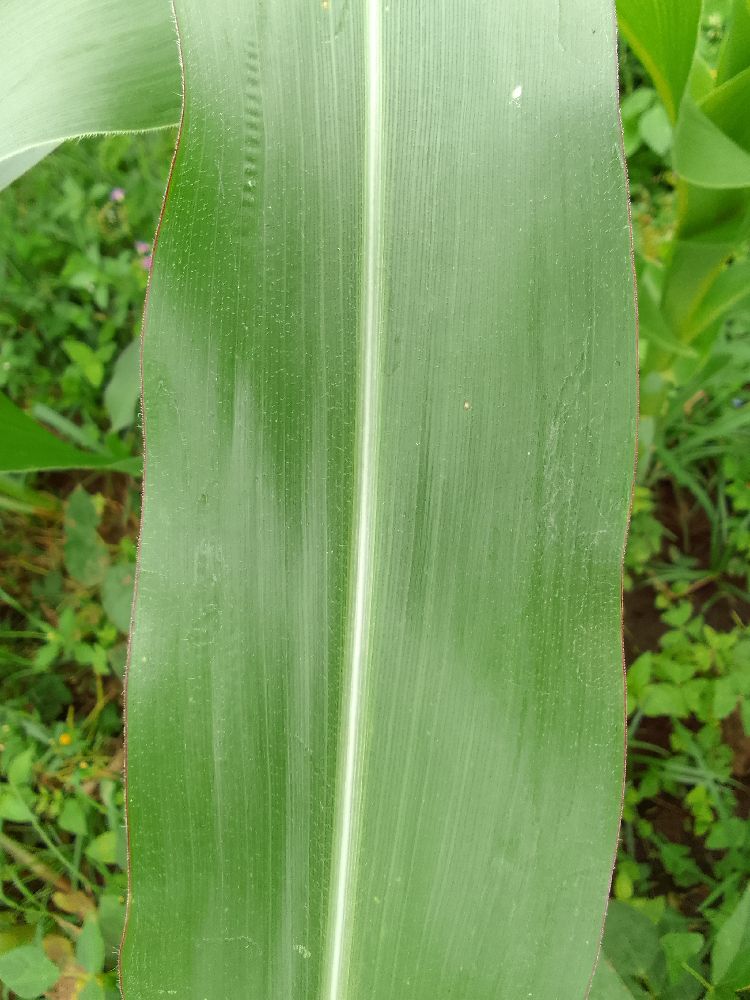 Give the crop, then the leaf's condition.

maize, healthy
